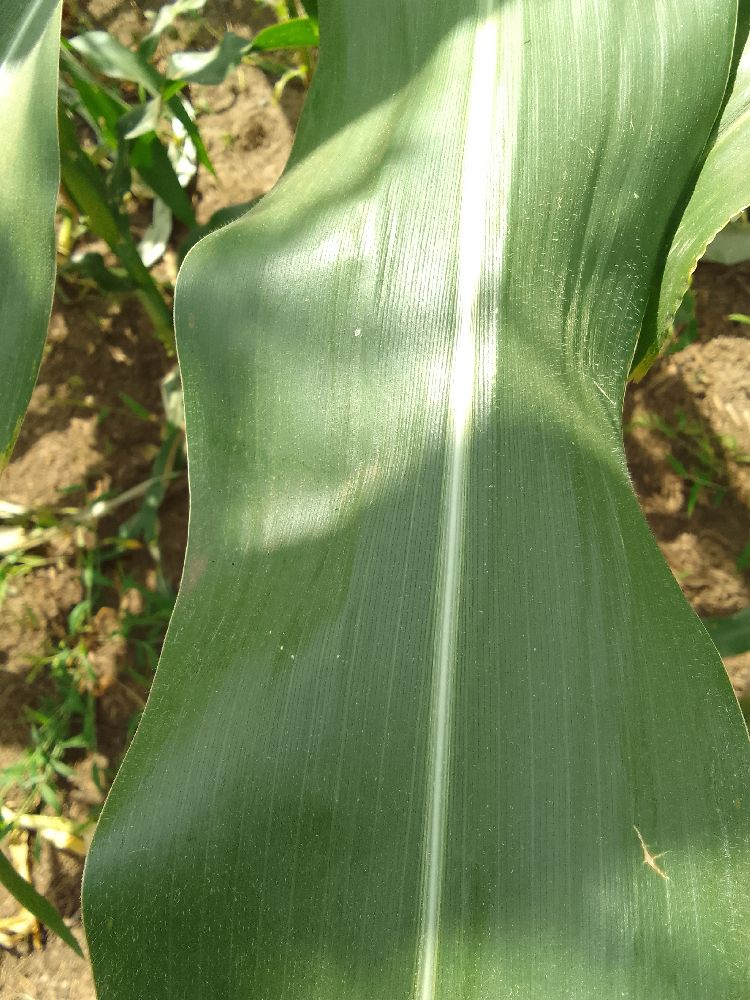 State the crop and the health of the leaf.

maize, healthy
